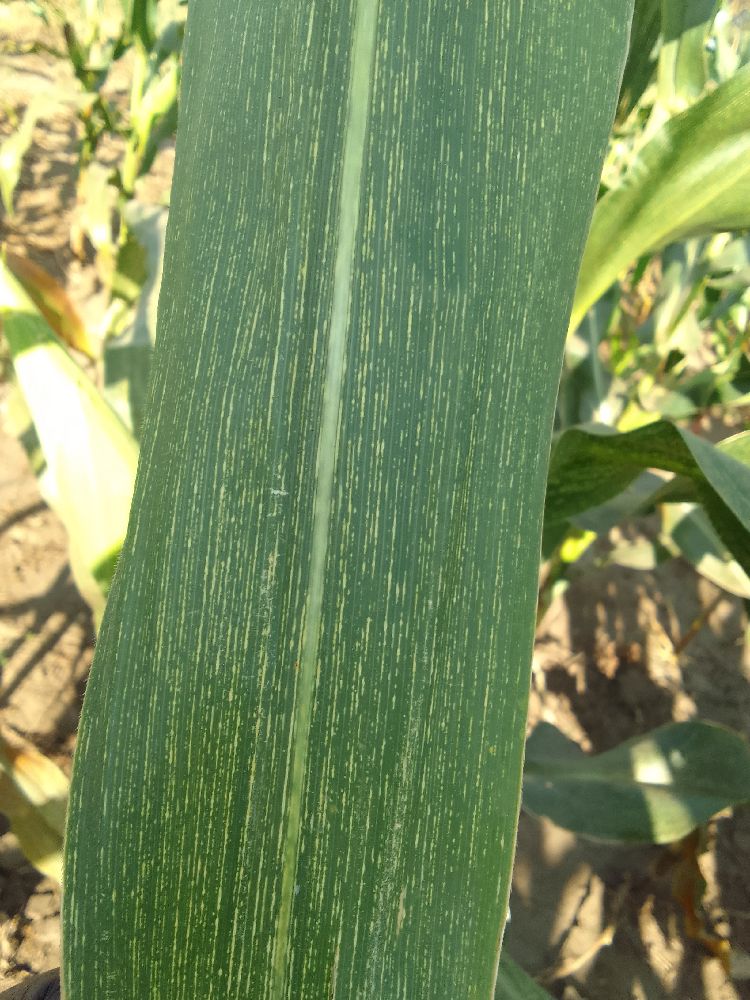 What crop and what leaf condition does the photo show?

maize, maize streak virus
